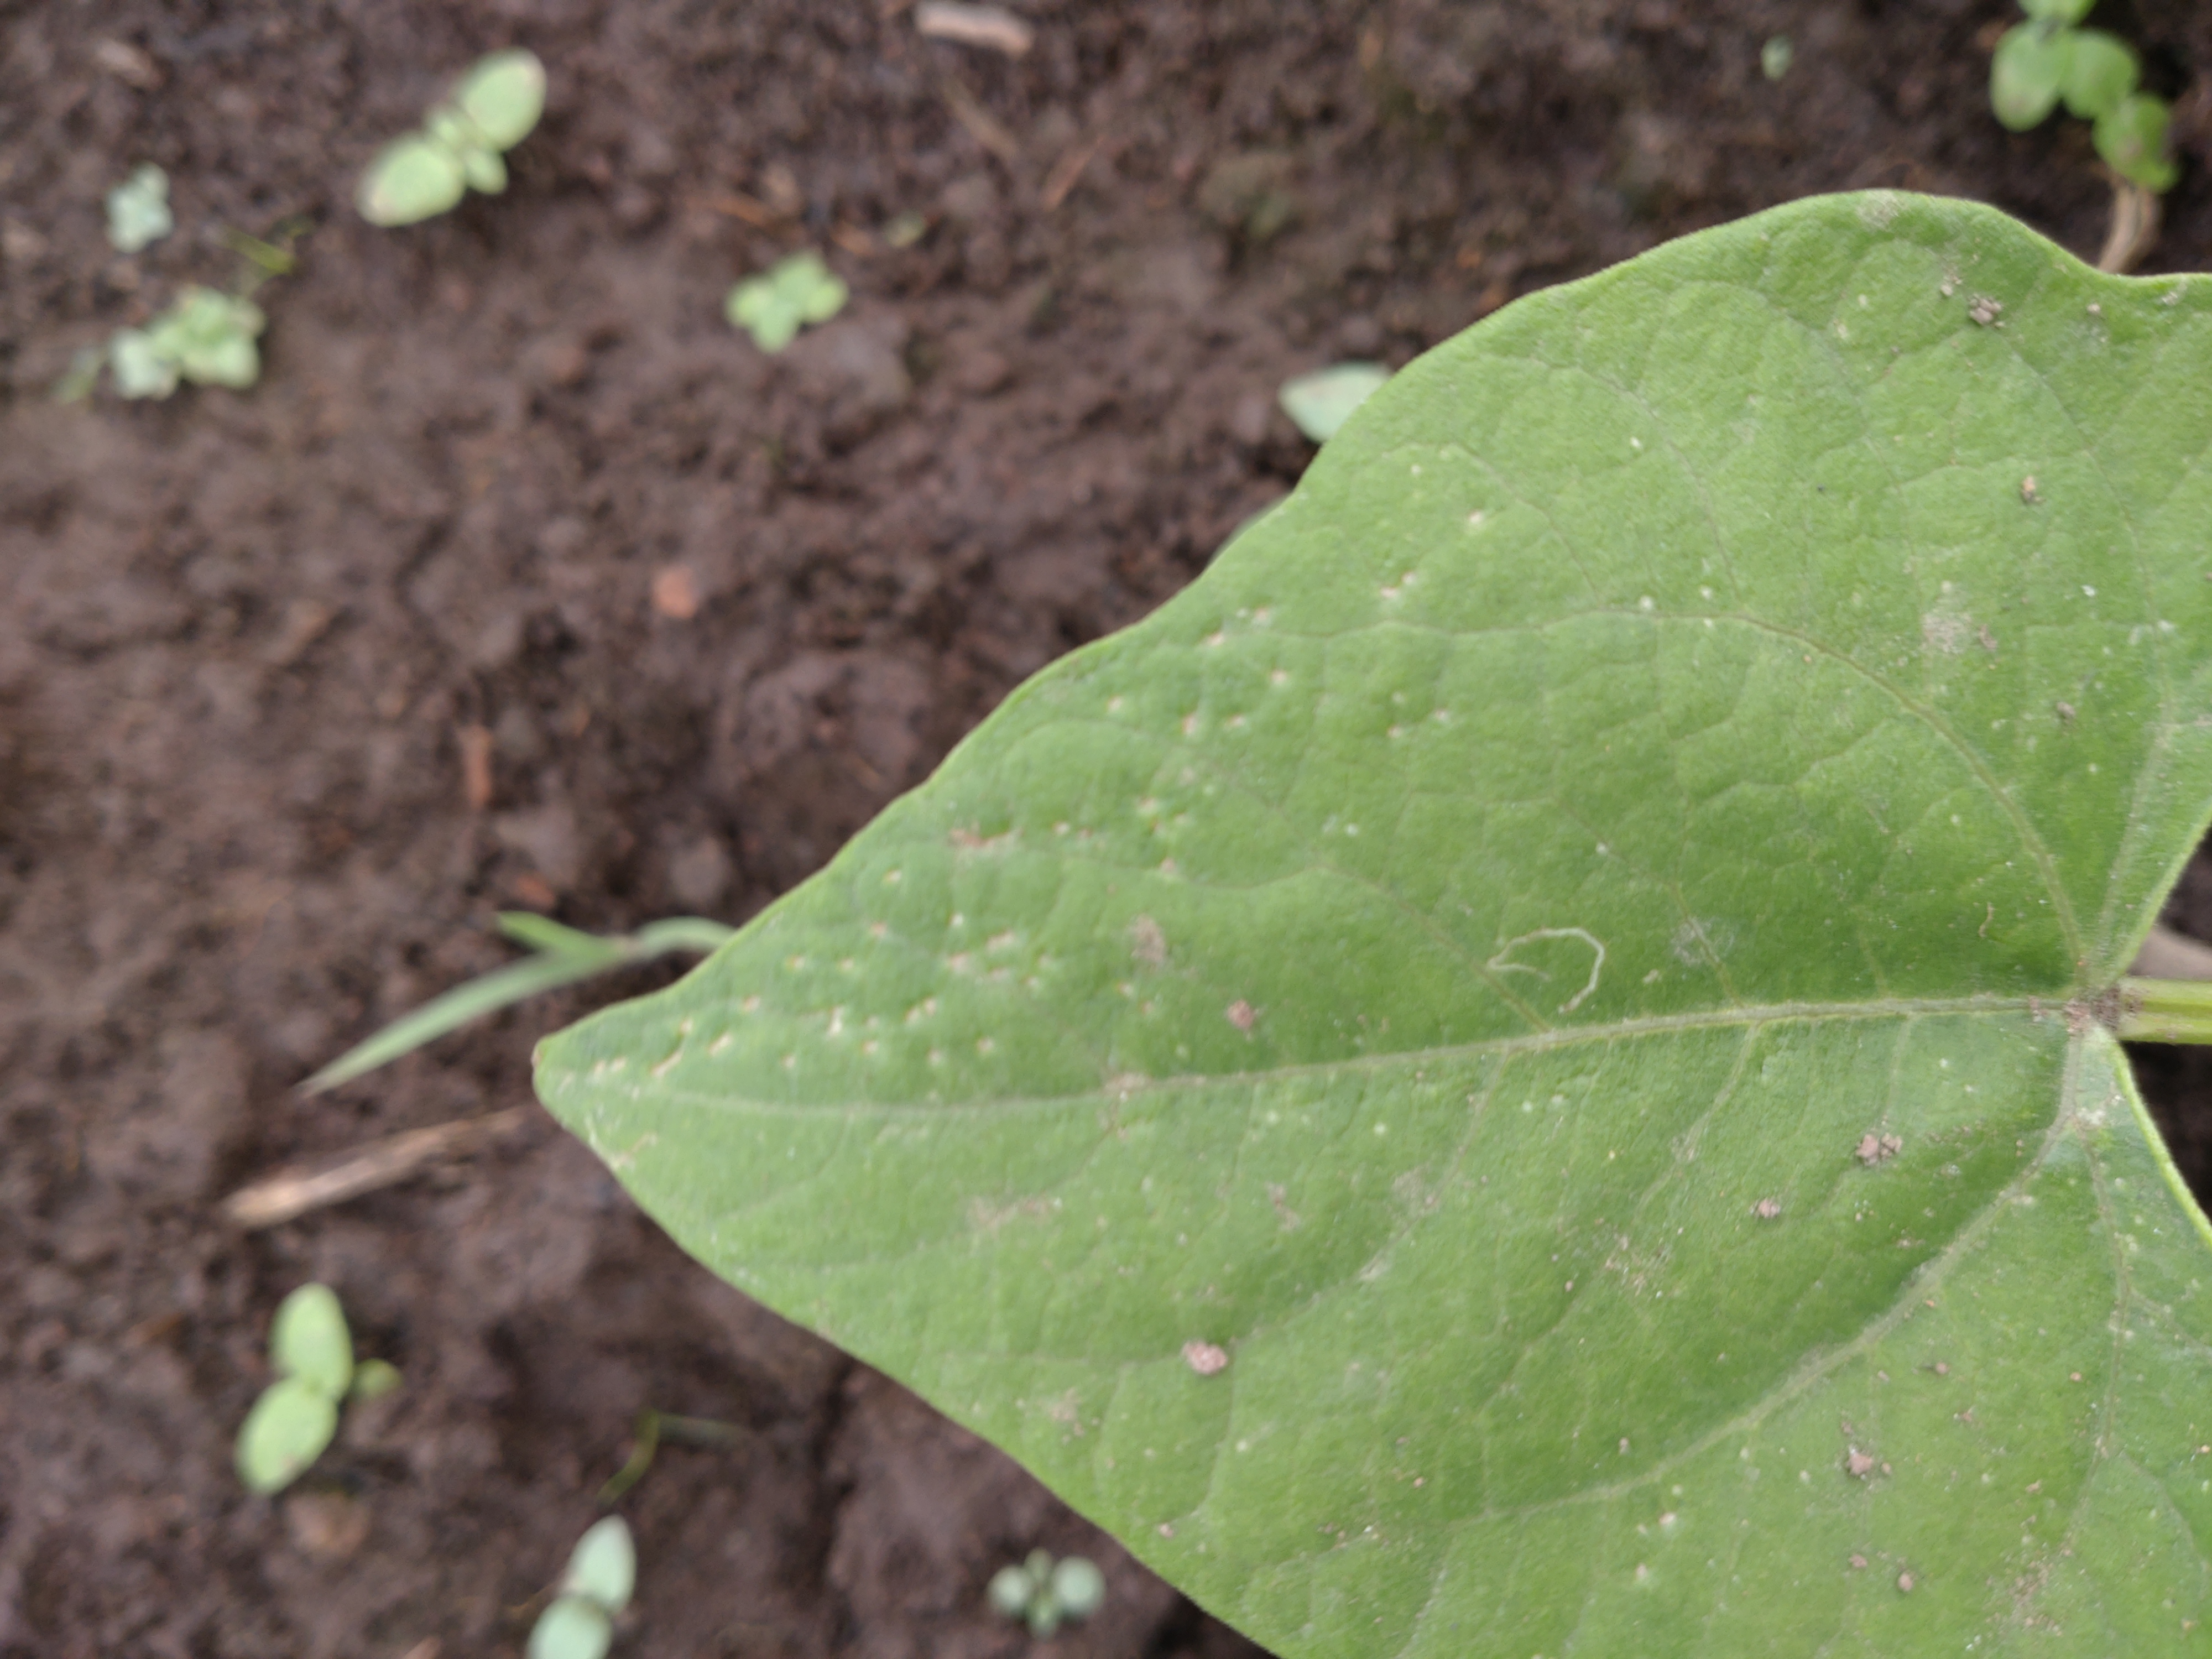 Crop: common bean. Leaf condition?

healthy
